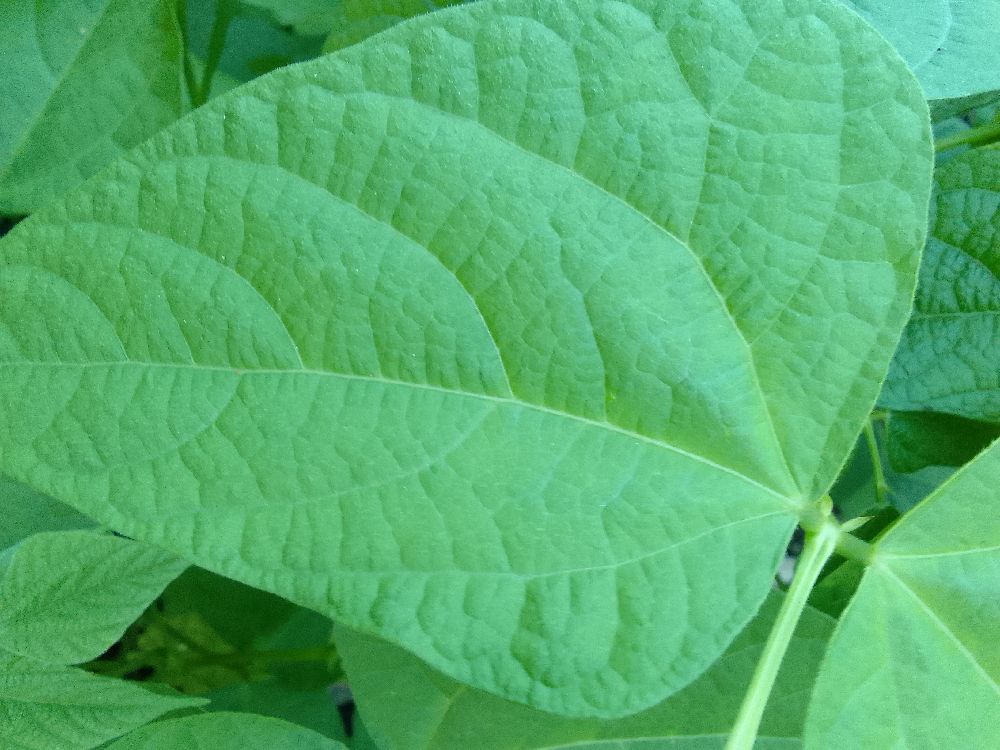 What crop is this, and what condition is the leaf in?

common bean, healthy
